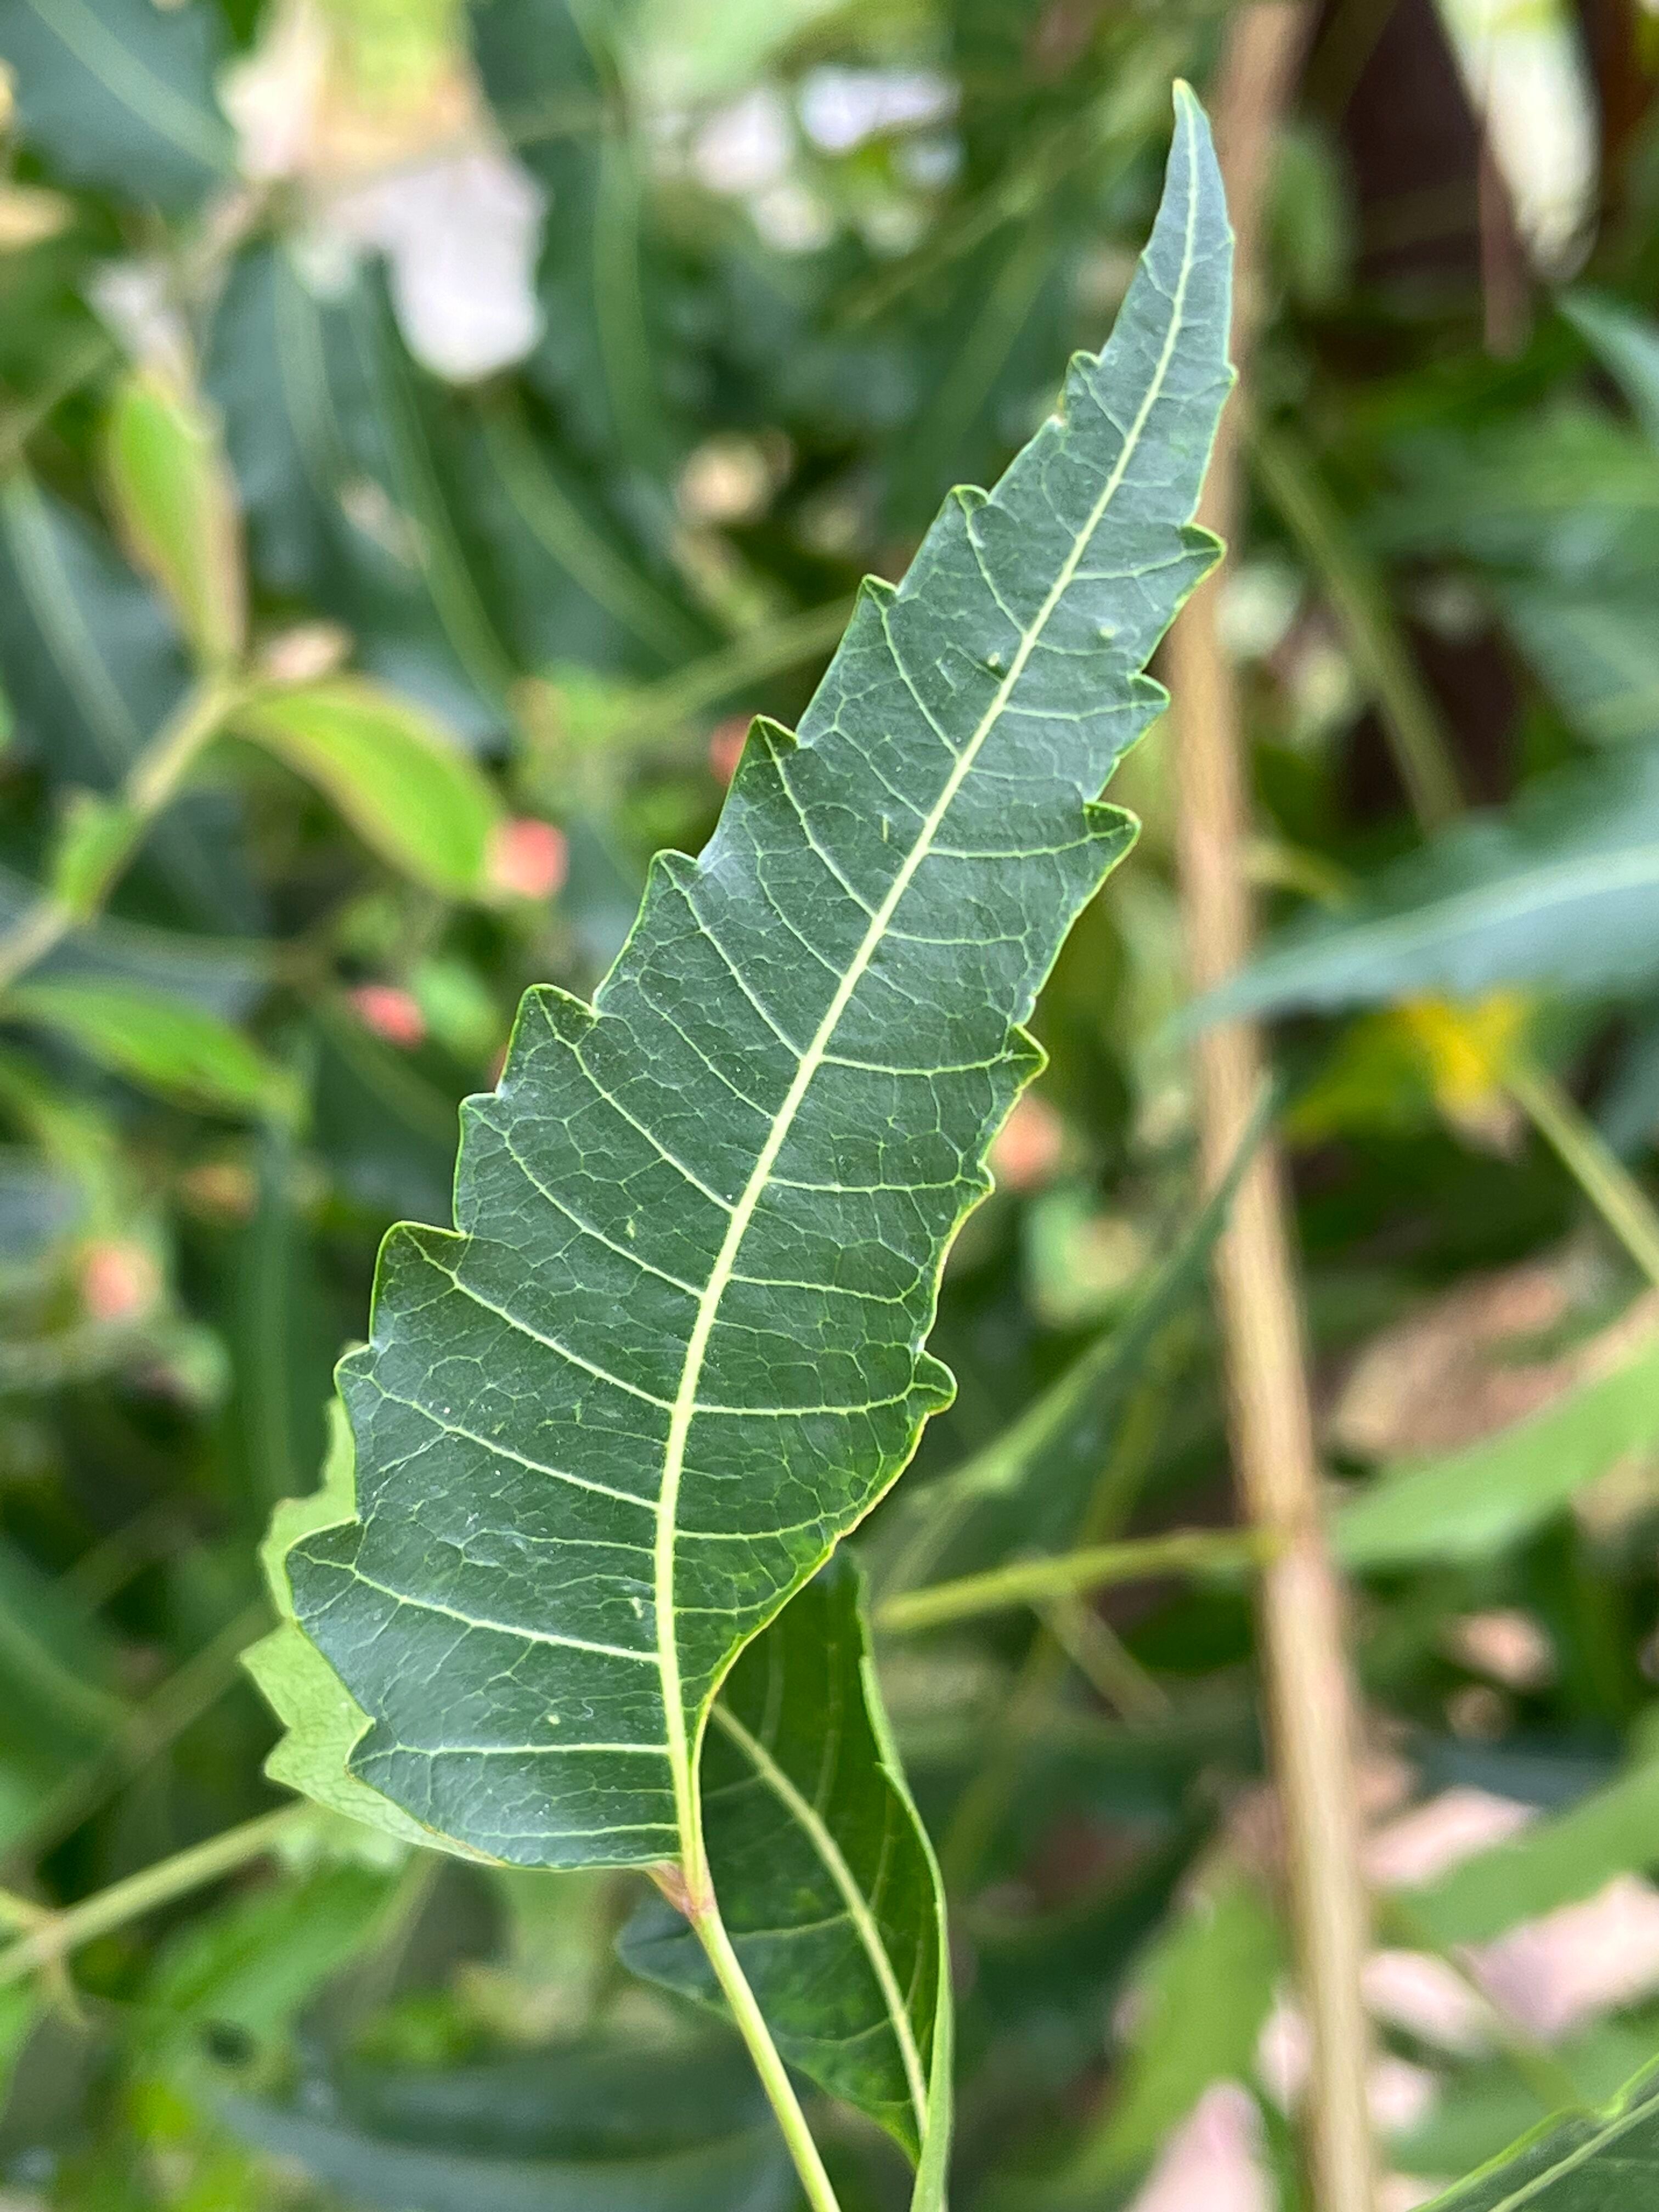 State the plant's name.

neem
